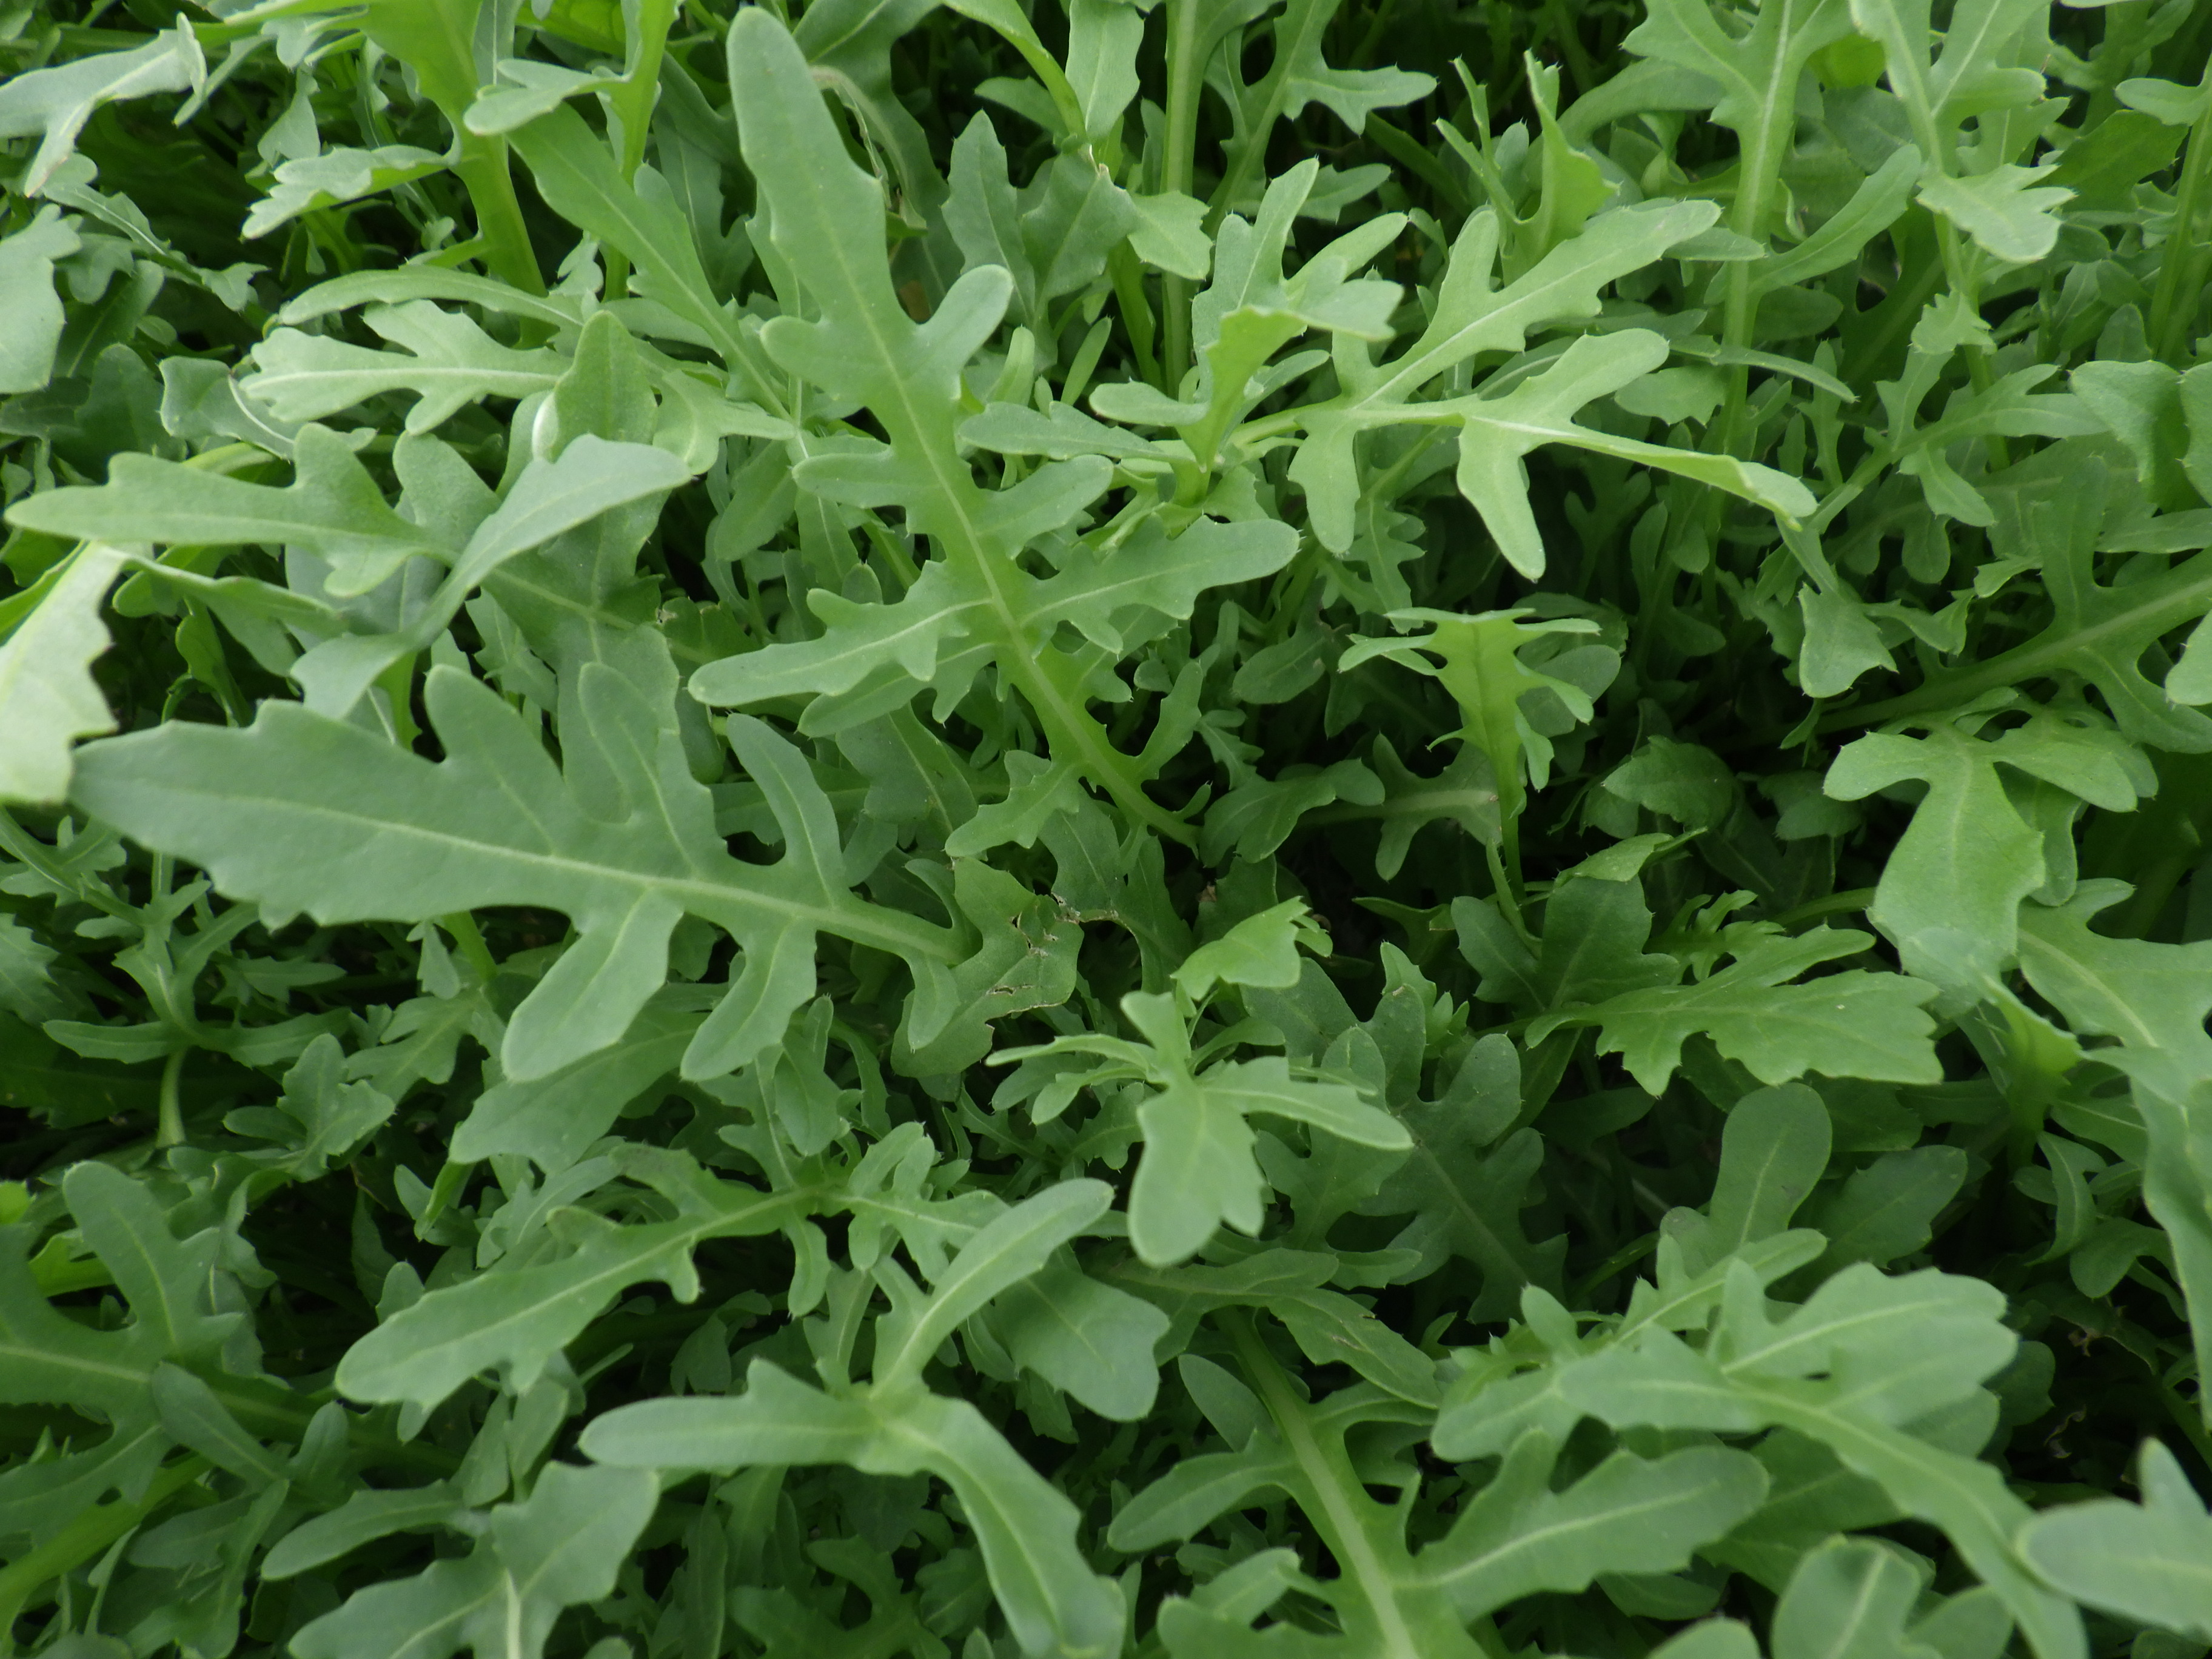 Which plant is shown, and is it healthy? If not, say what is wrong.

rocket, mechanical damage
